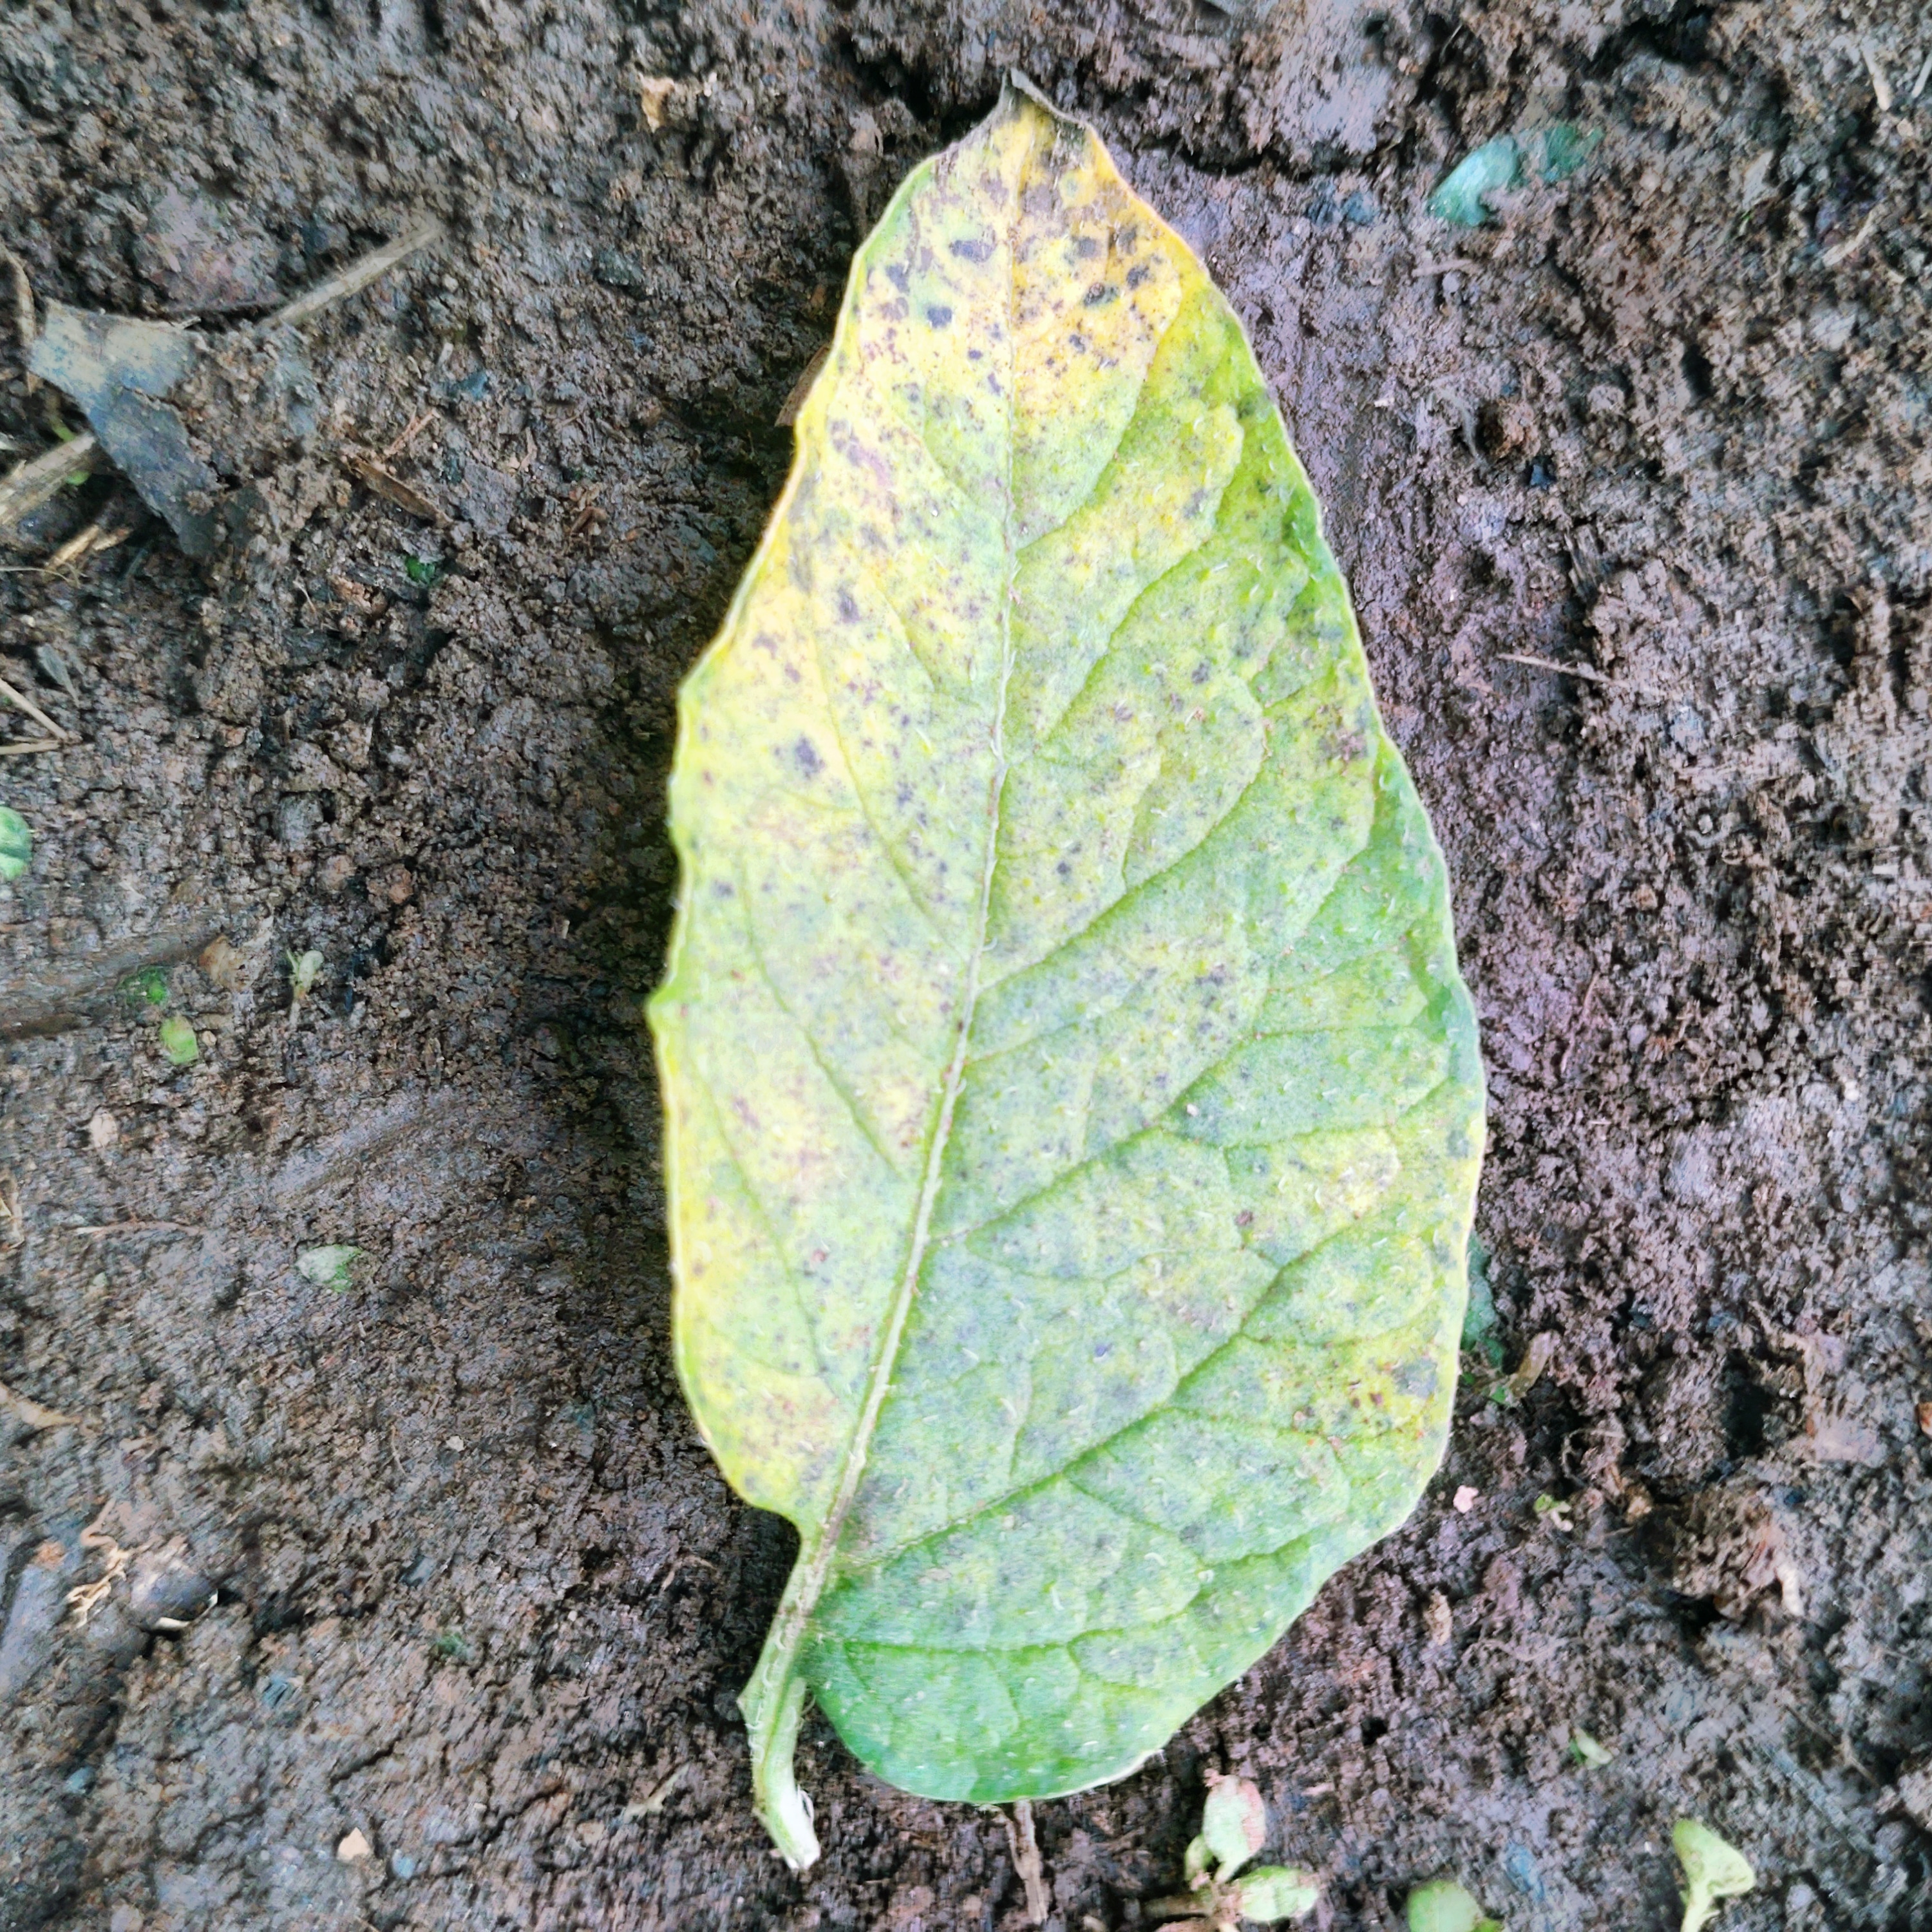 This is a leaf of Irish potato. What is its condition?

late blight
